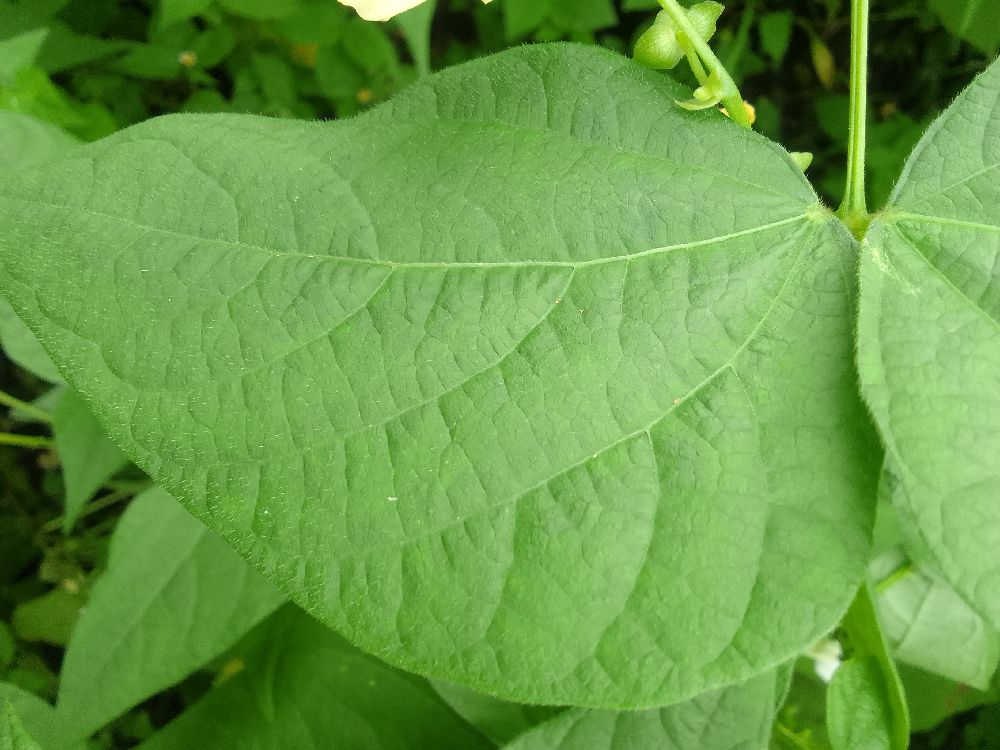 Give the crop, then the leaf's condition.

common bean, healthy
